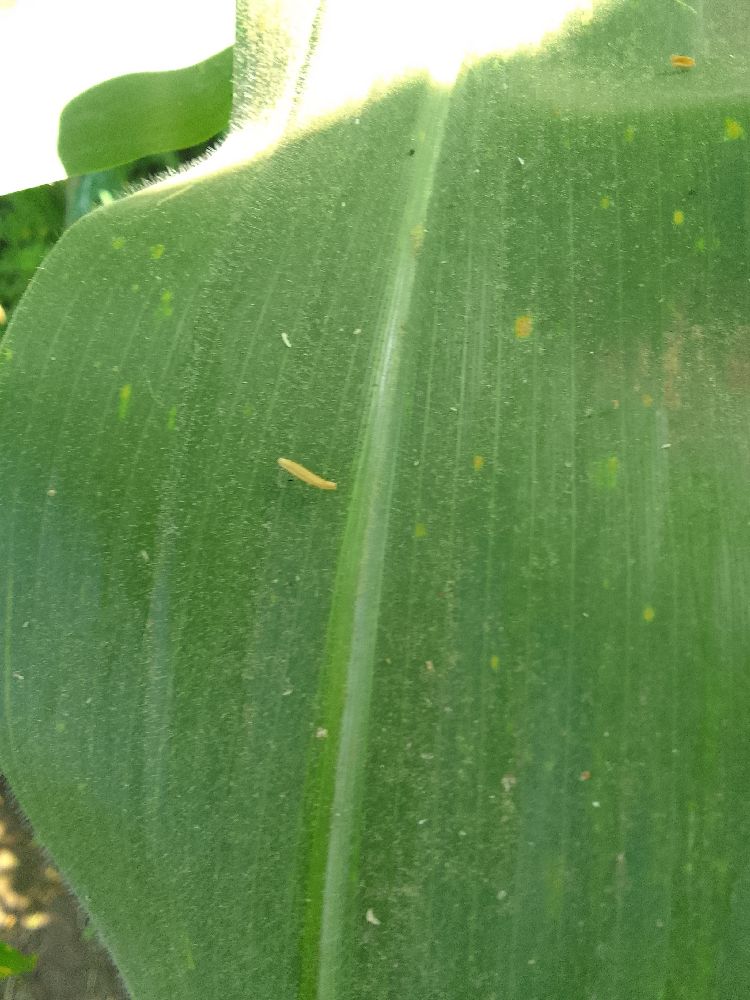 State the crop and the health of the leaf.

maize, healthy
